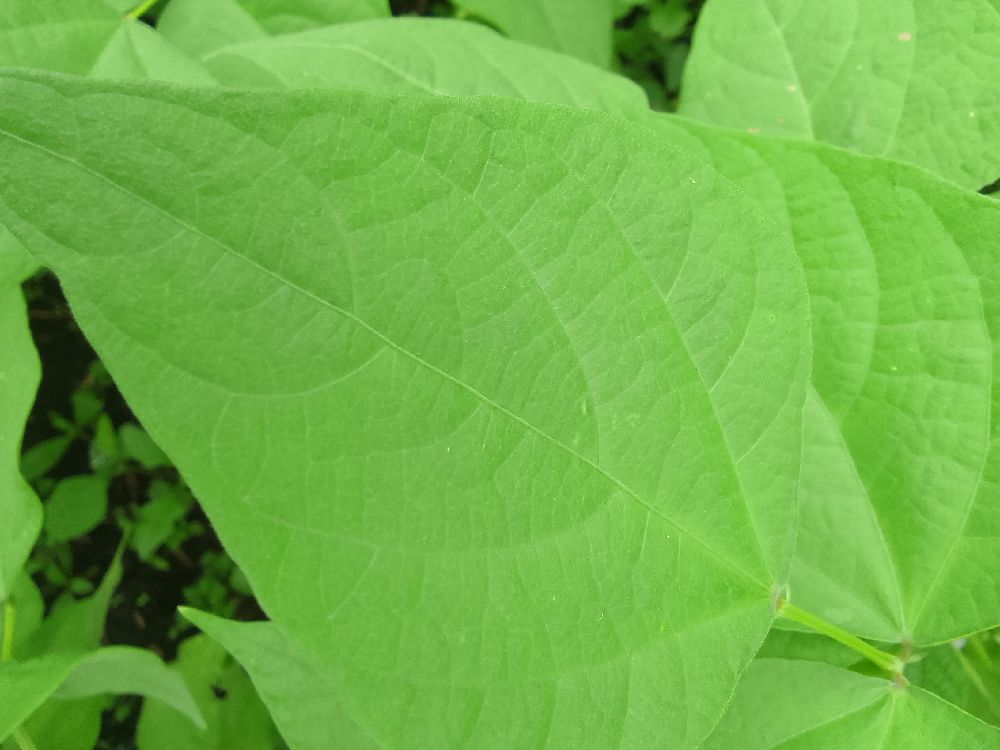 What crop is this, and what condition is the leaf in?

common bean, healthy
